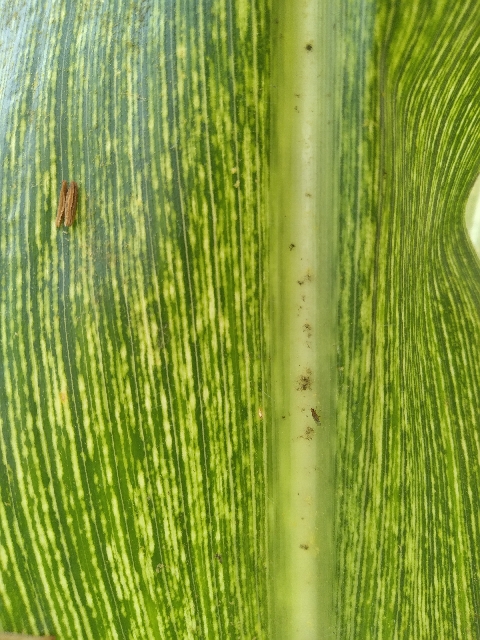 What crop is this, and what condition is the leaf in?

maize, maize streak virus
